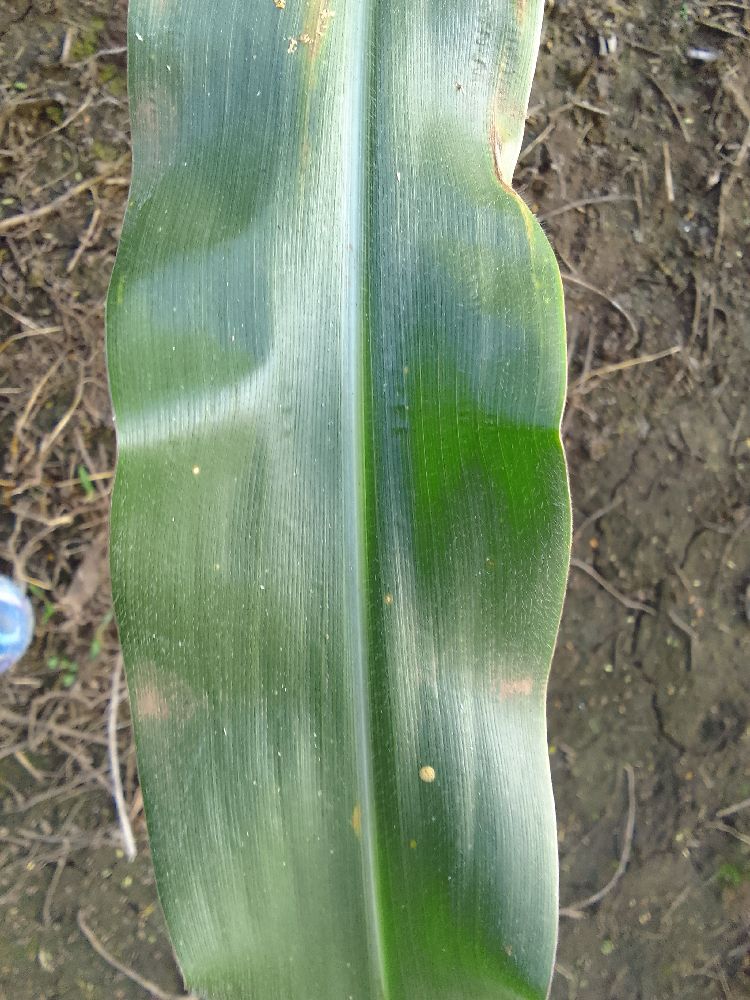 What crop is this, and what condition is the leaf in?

maize, healthy
